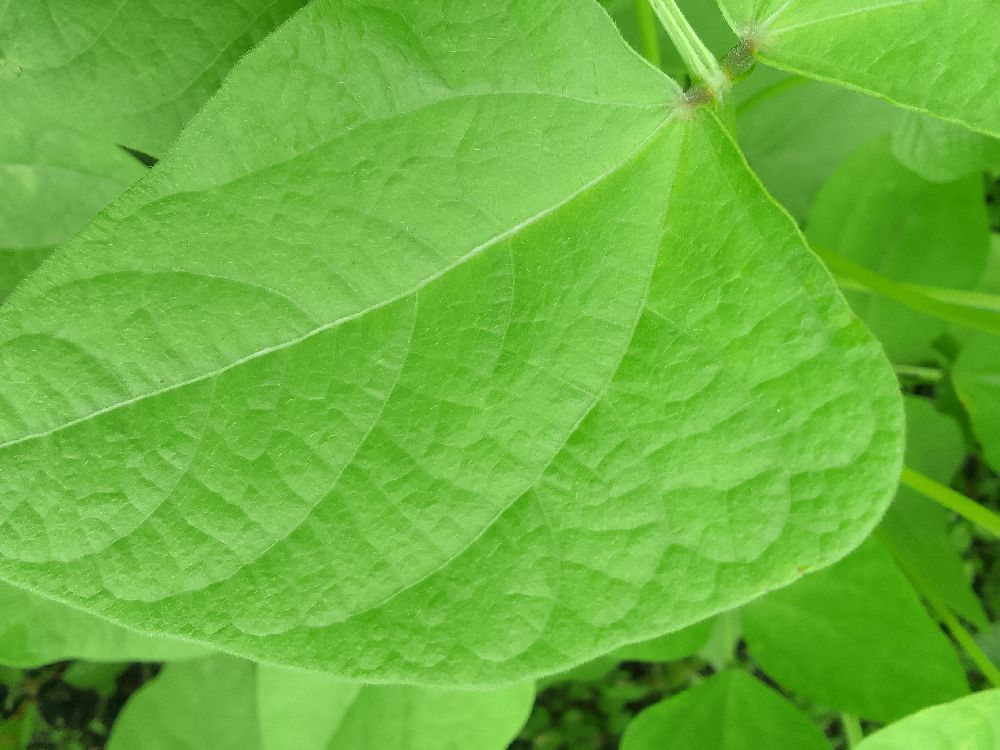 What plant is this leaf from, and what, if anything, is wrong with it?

common bean, healthy
